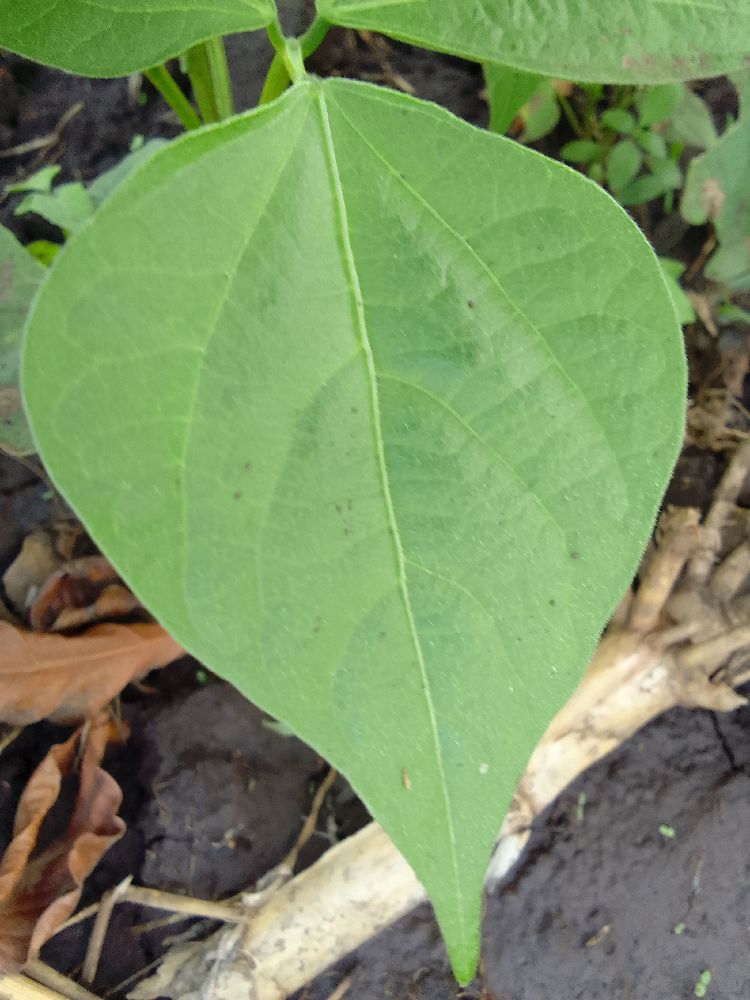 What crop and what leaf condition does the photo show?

common bean, healthy
